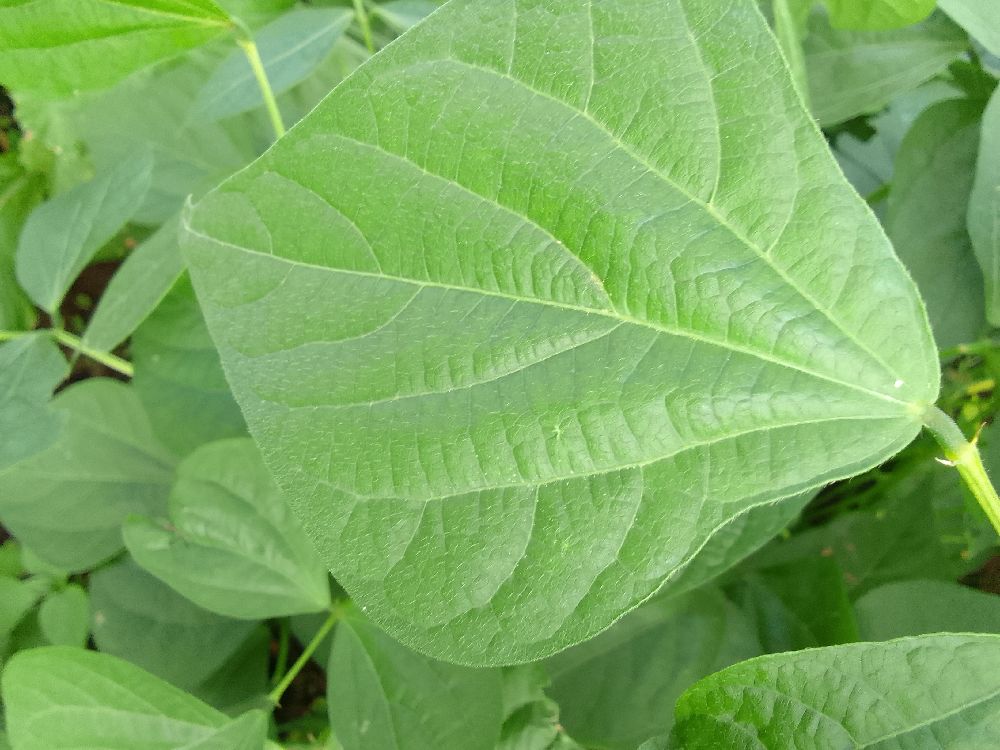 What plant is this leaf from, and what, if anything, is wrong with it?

common bean, healthy
